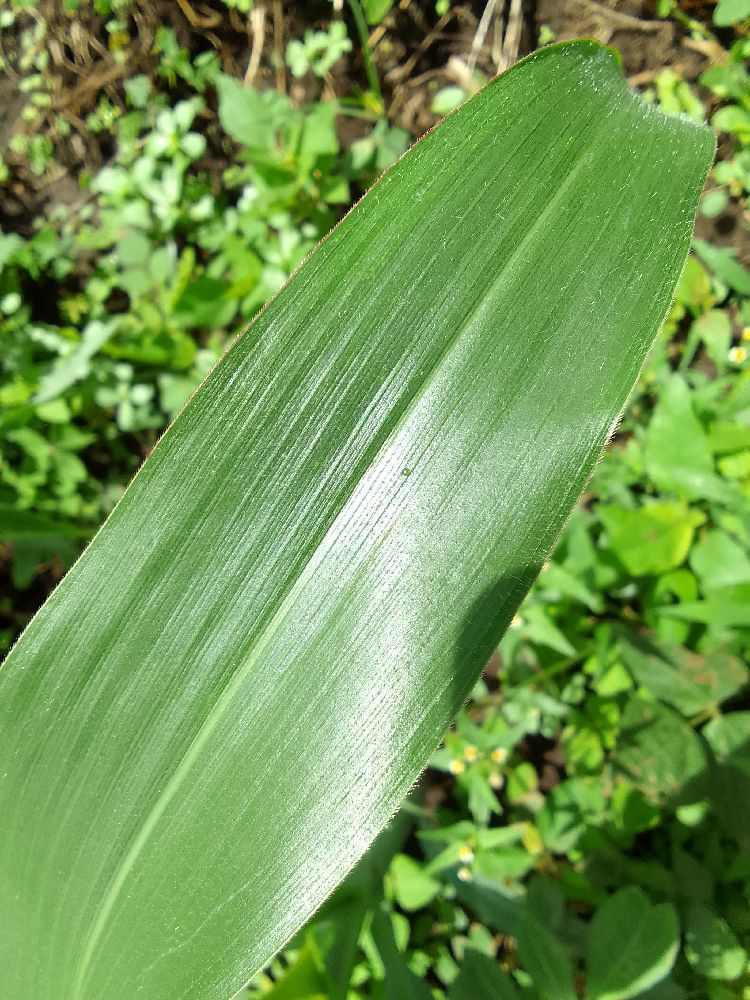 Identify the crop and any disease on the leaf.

maize, healthy
